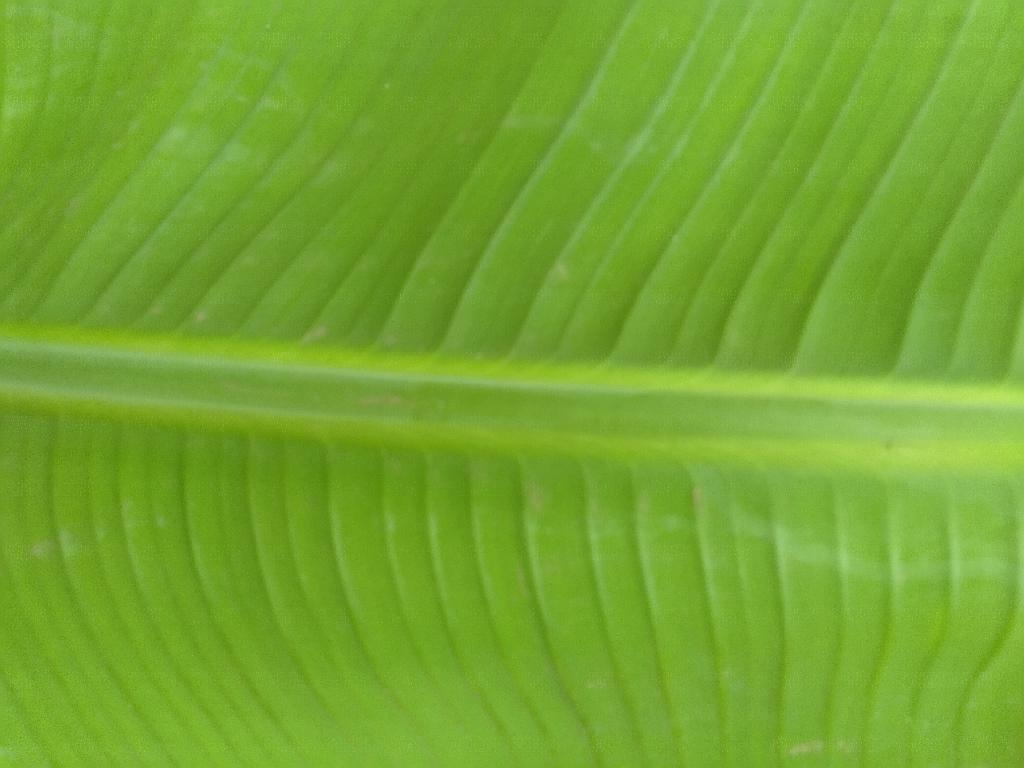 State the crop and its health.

banana, healthy
